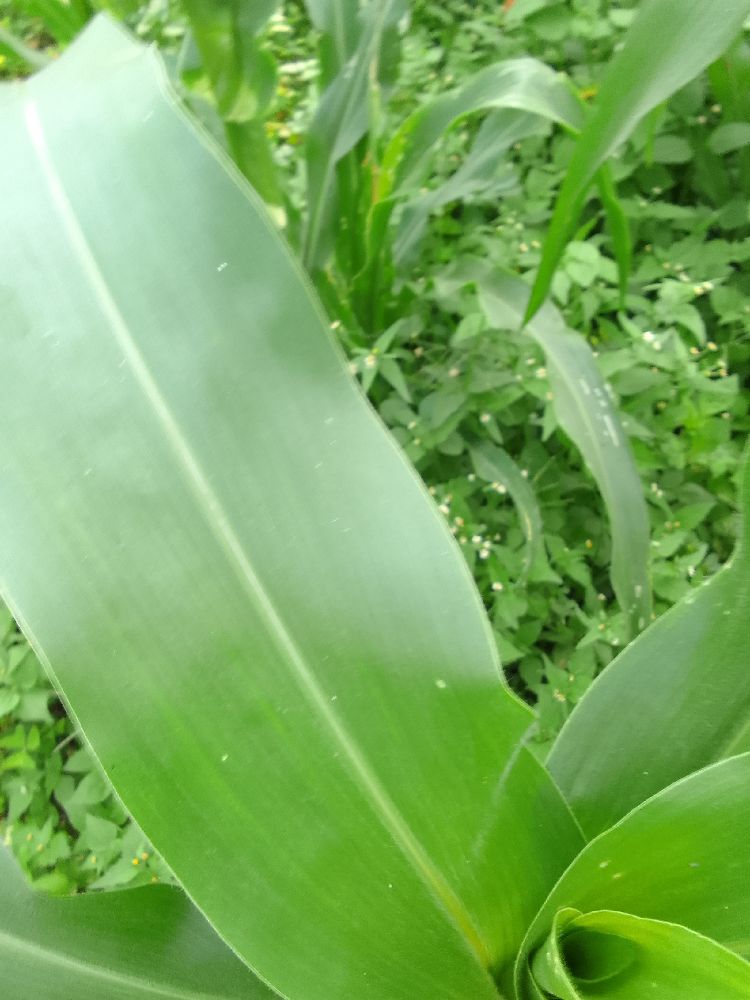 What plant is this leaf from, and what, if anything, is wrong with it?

maize, healthy
